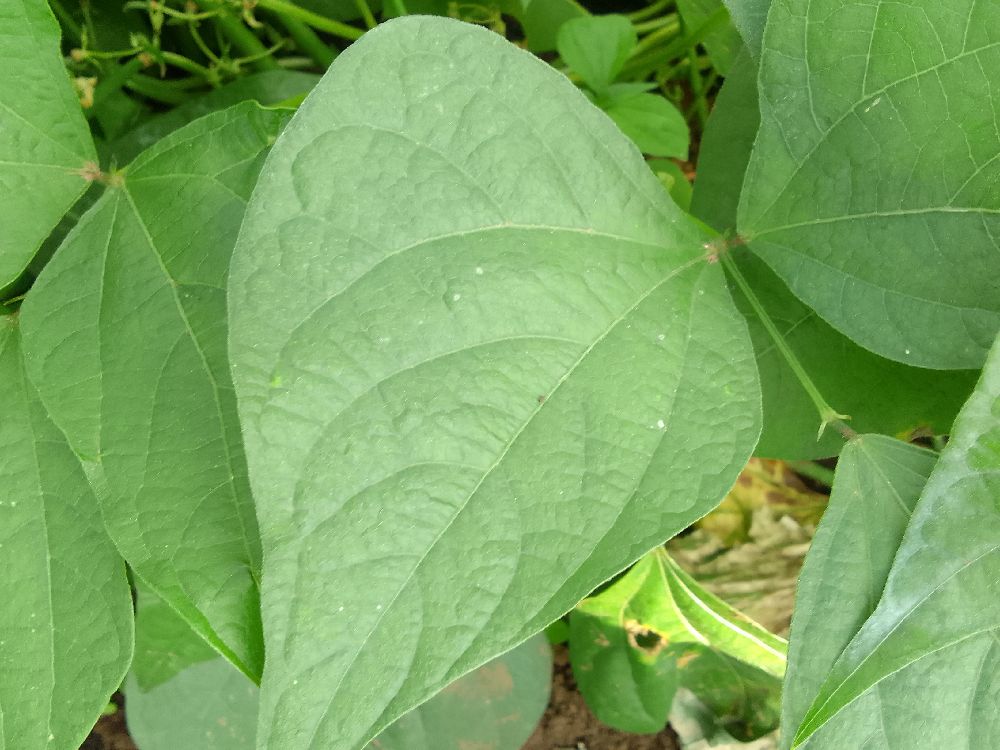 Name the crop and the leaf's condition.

common bean, healthy
